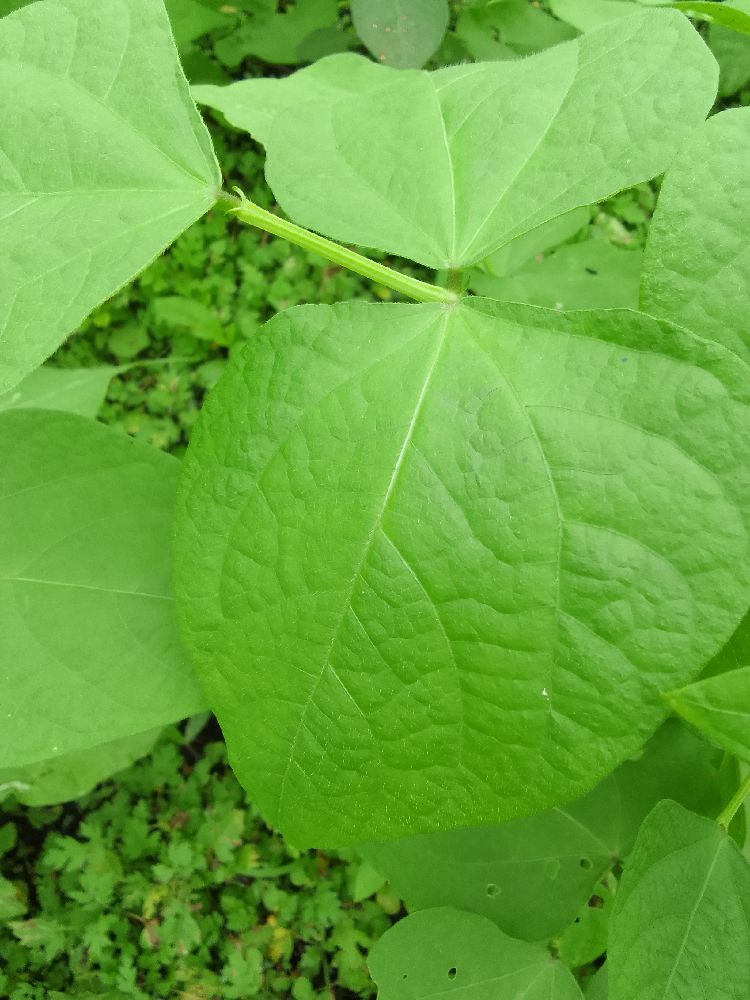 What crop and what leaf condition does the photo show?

common bean, healthy
